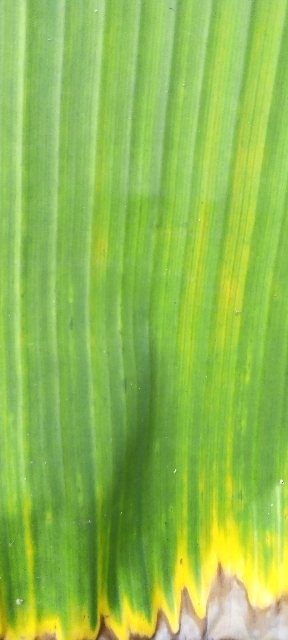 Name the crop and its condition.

banana, fusarium wilt race 1
